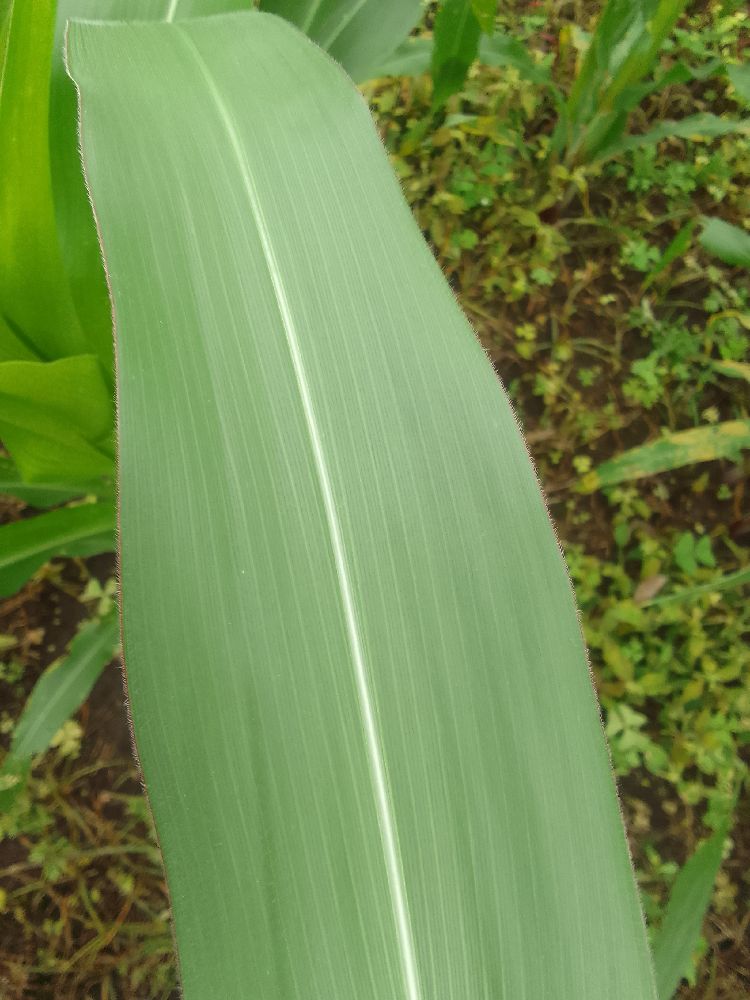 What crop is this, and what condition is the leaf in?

maize, healthy
